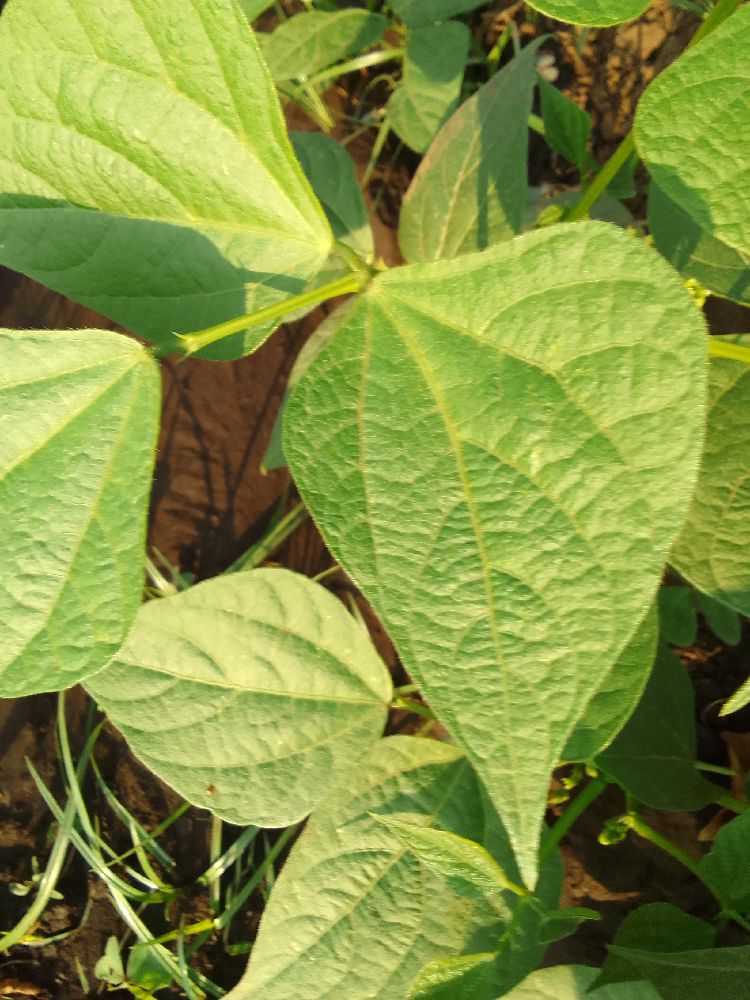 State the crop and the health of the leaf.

common bean, healthy
